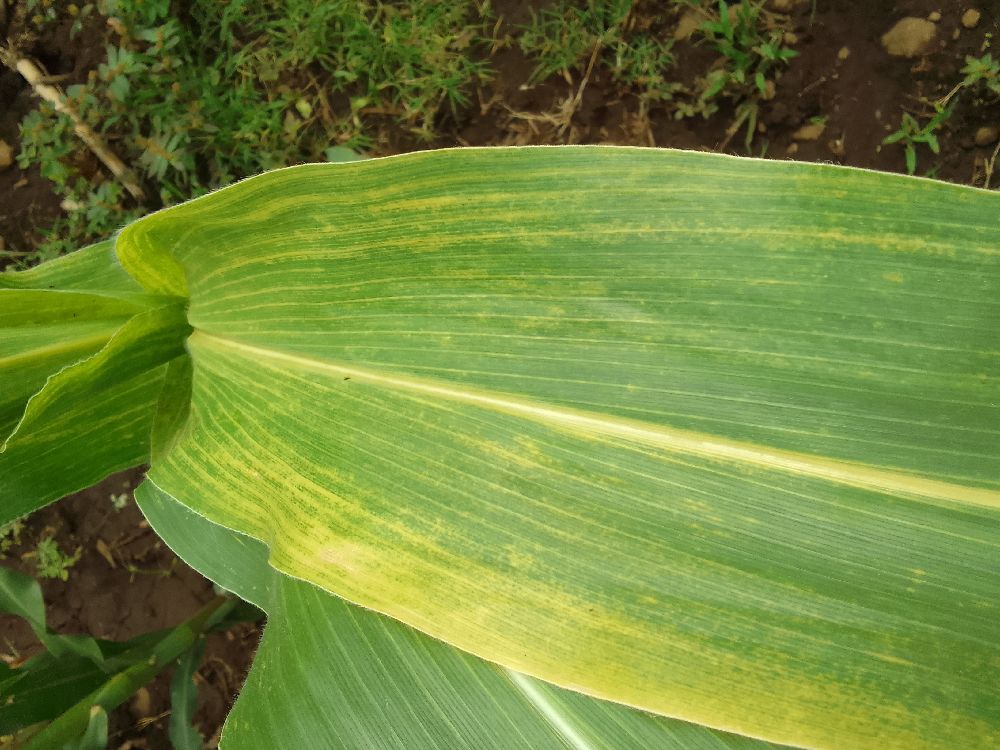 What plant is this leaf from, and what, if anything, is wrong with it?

maize, maize lethal necrosis
